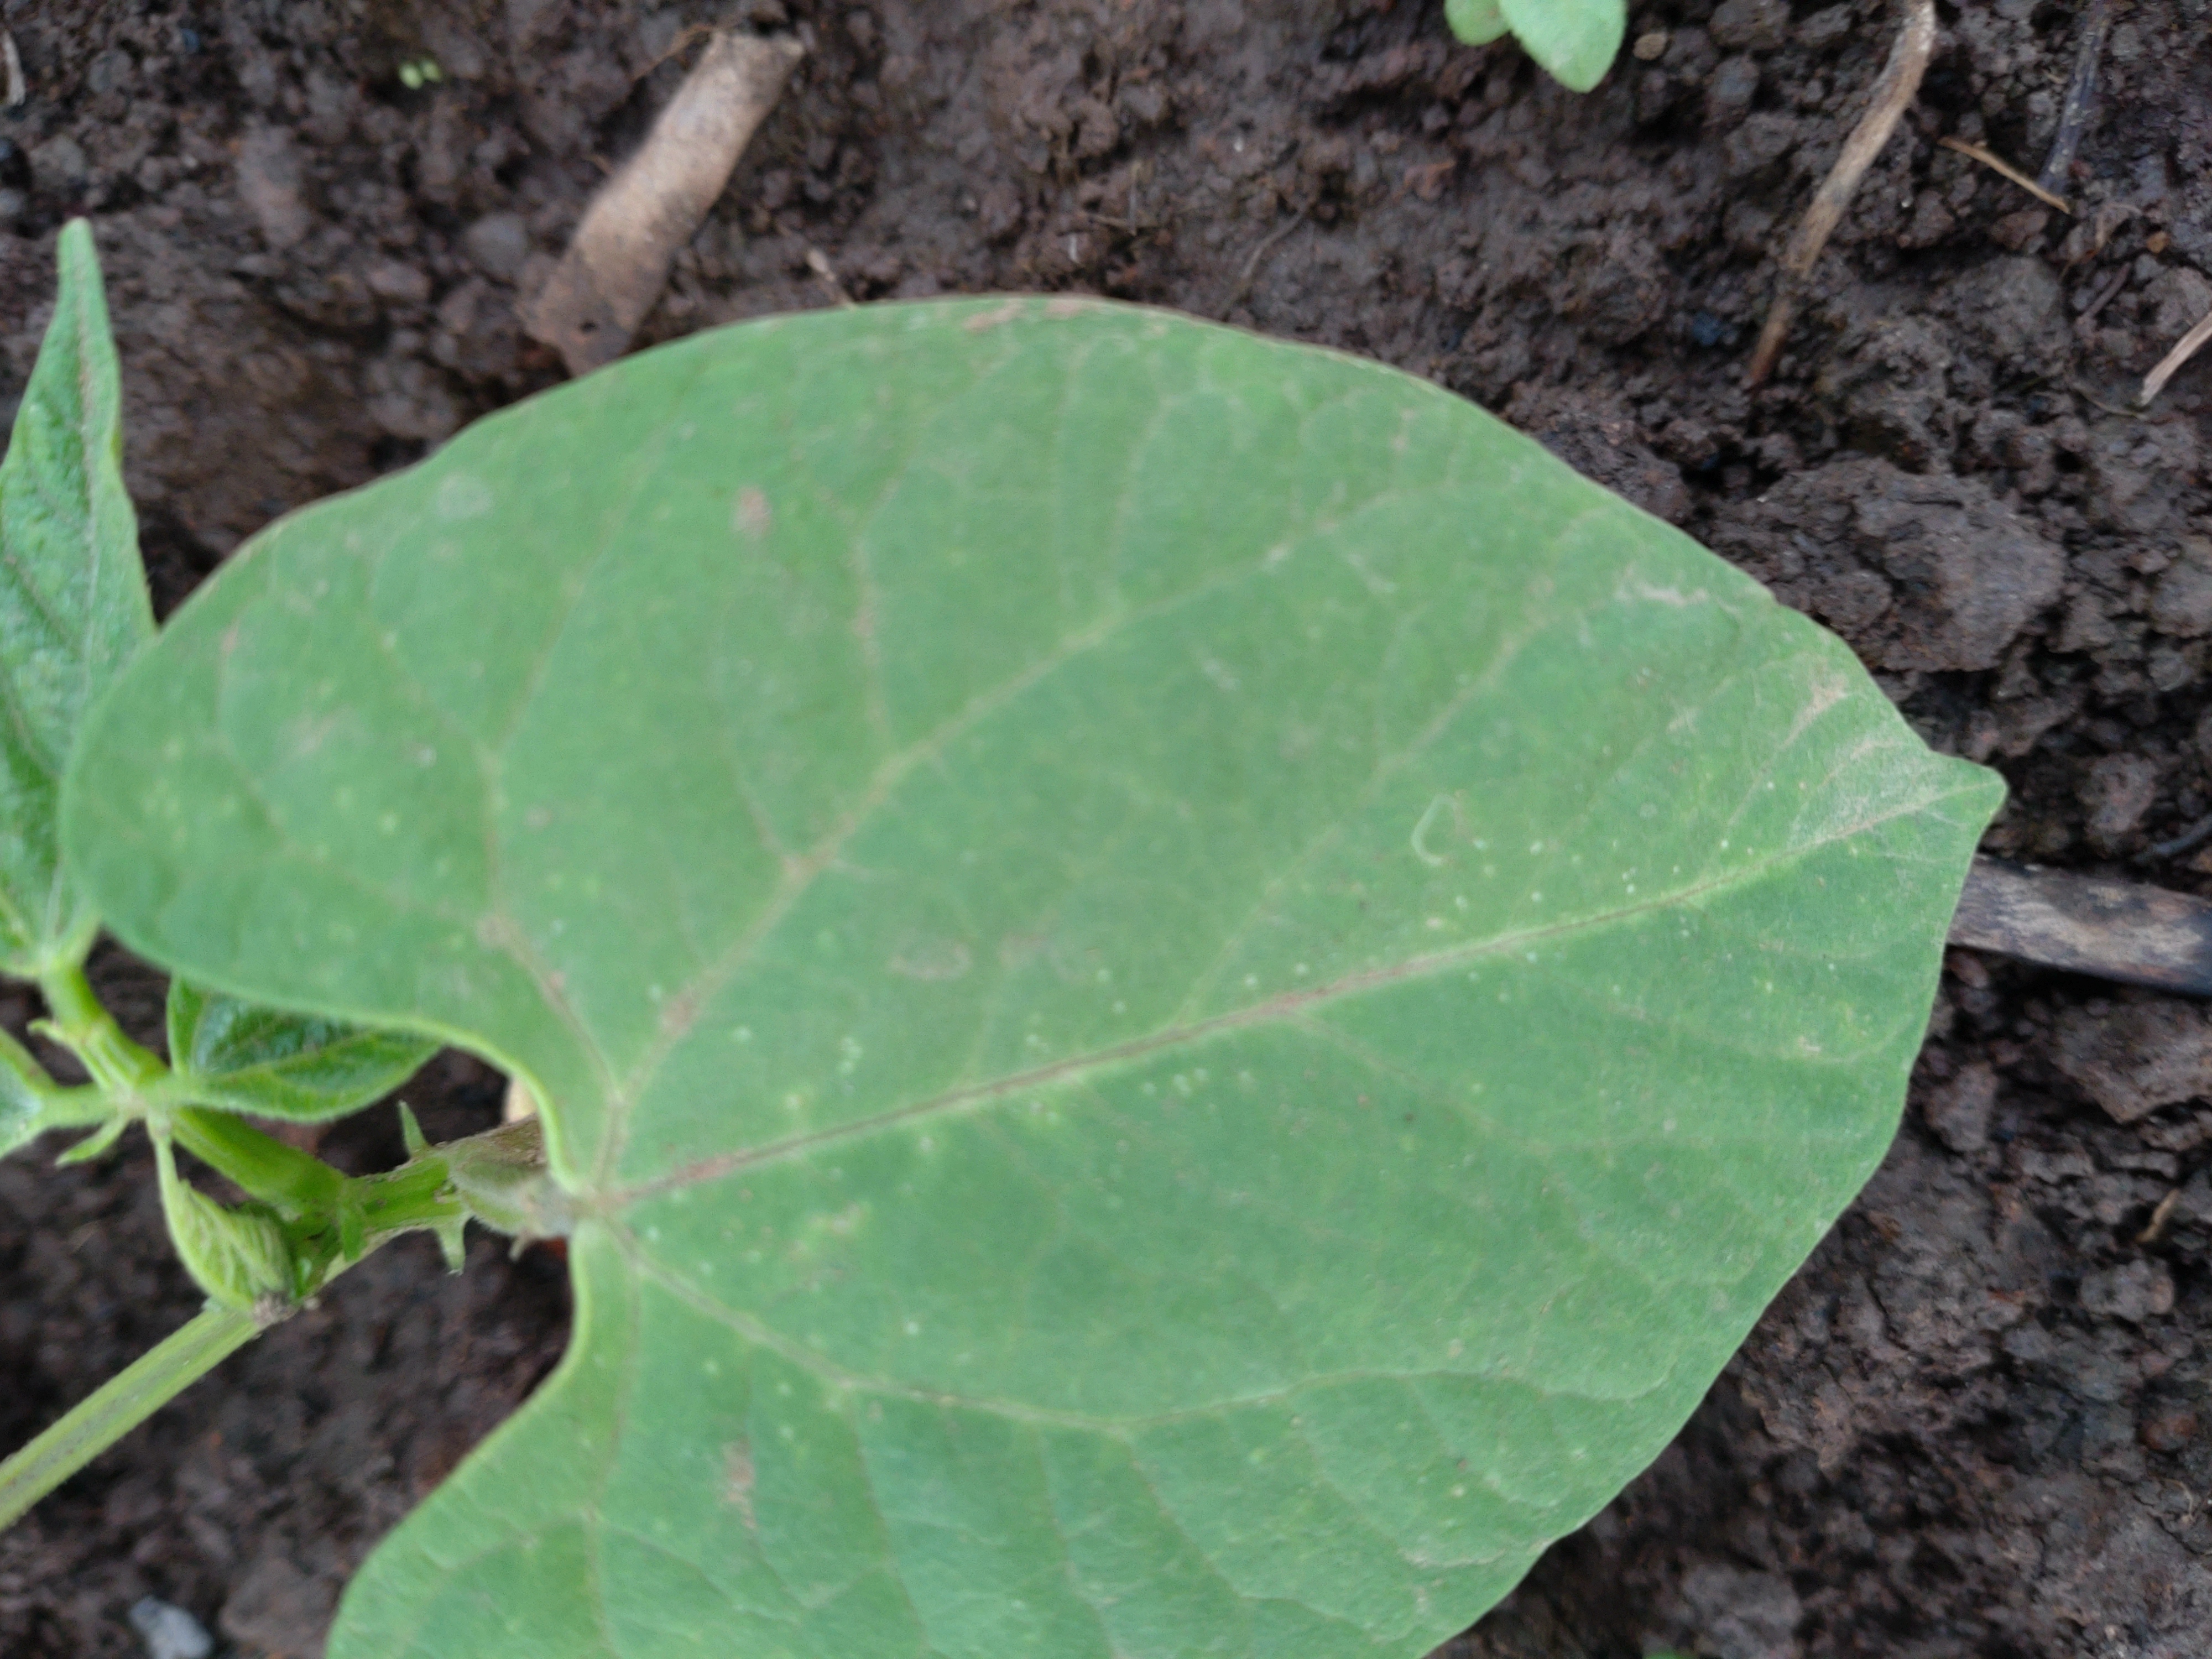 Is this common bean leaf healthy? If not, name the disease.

healthy
